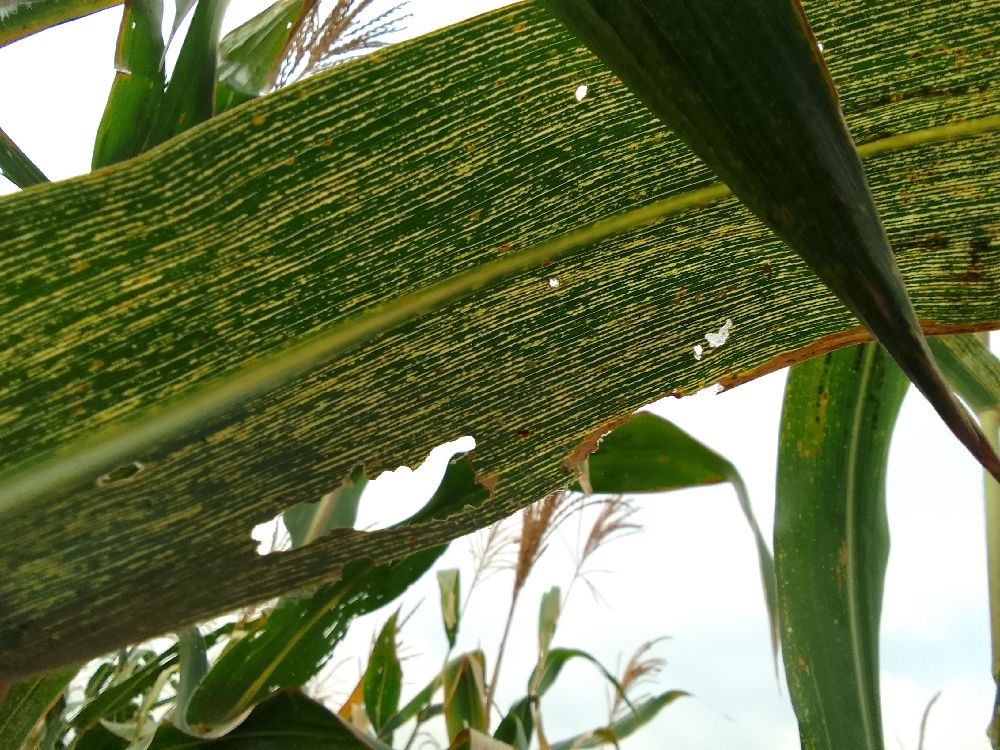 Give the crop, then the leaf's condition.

maize, maize streak virus
